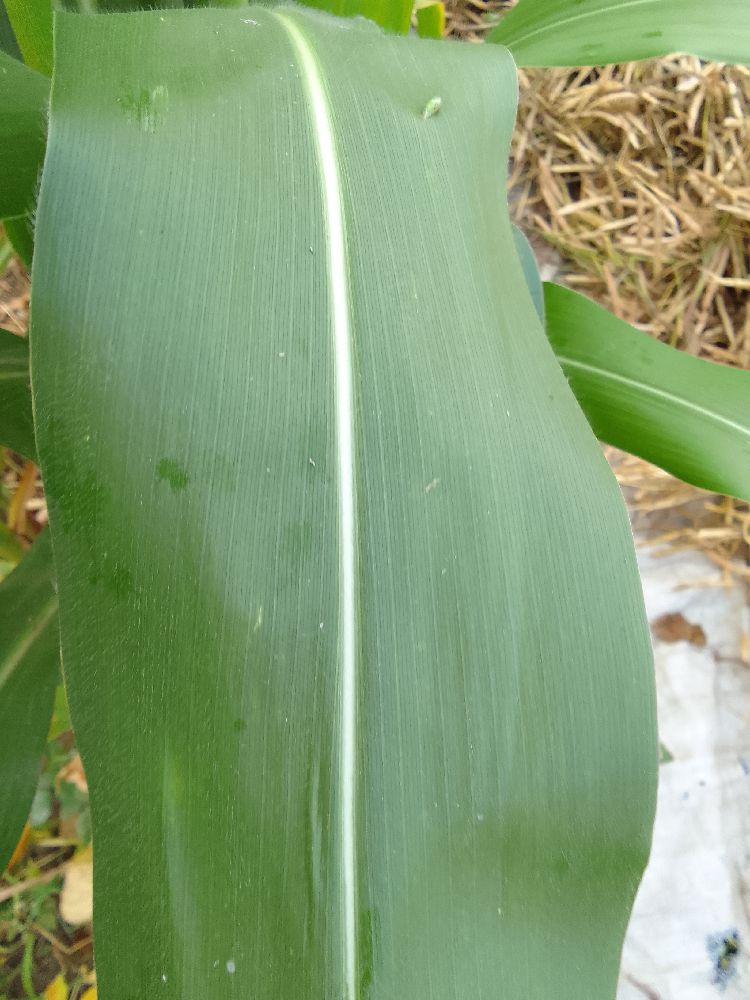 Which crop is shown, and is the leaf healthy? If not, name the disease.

maize, healthy
